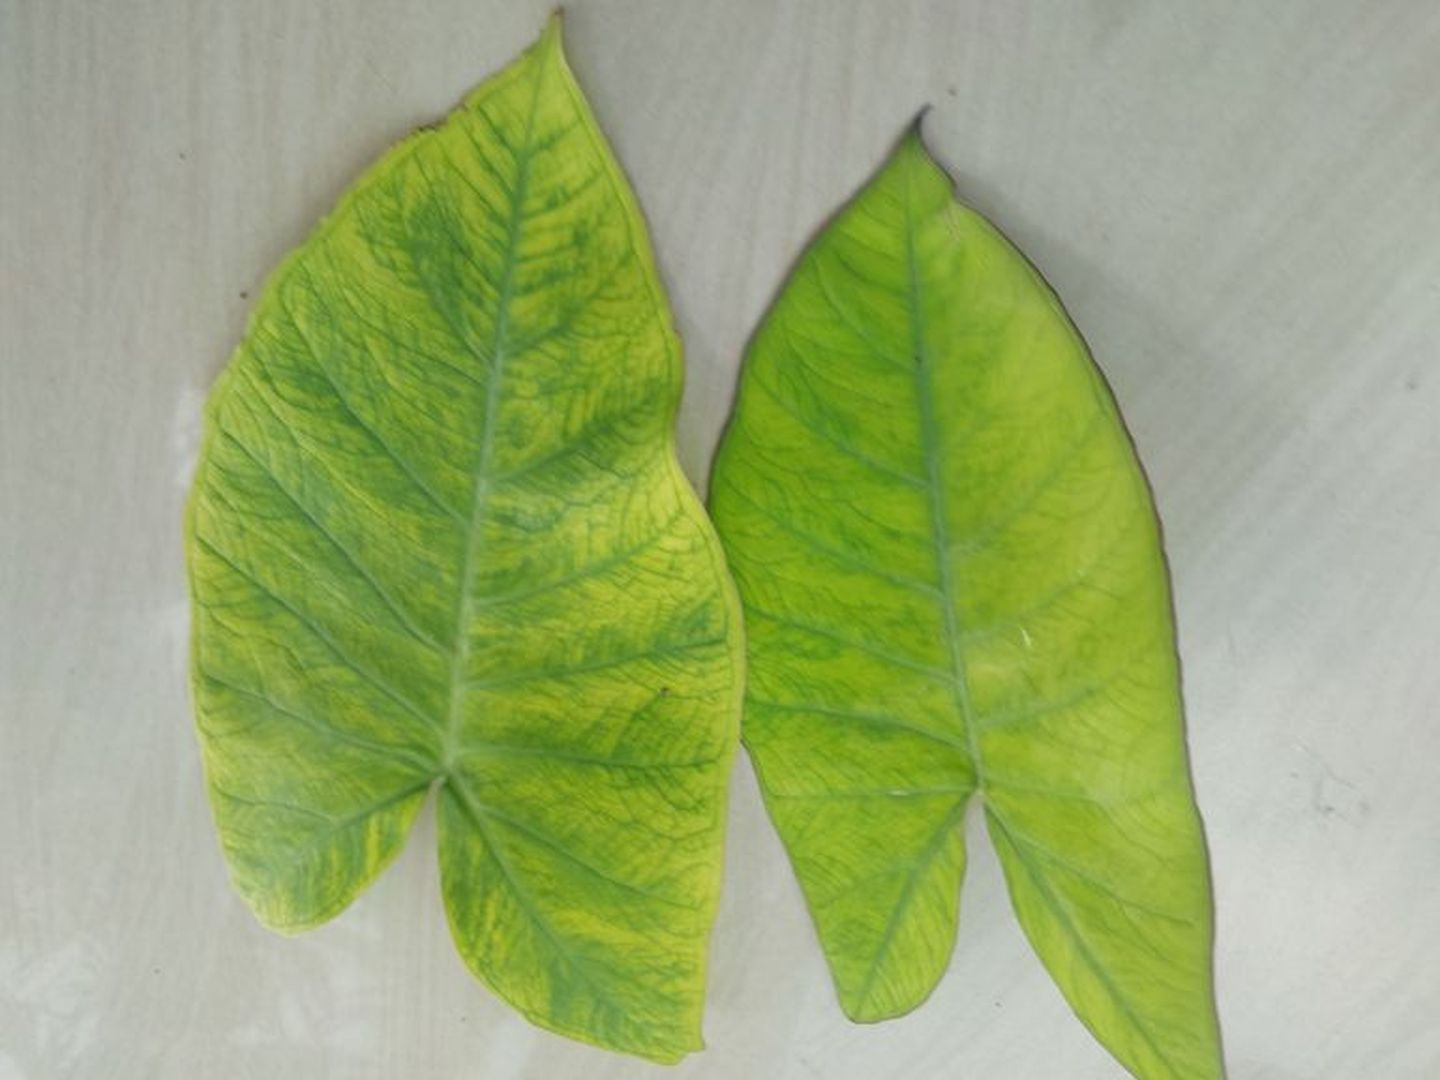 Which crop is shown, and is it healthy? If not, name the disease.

taro, mosaic
